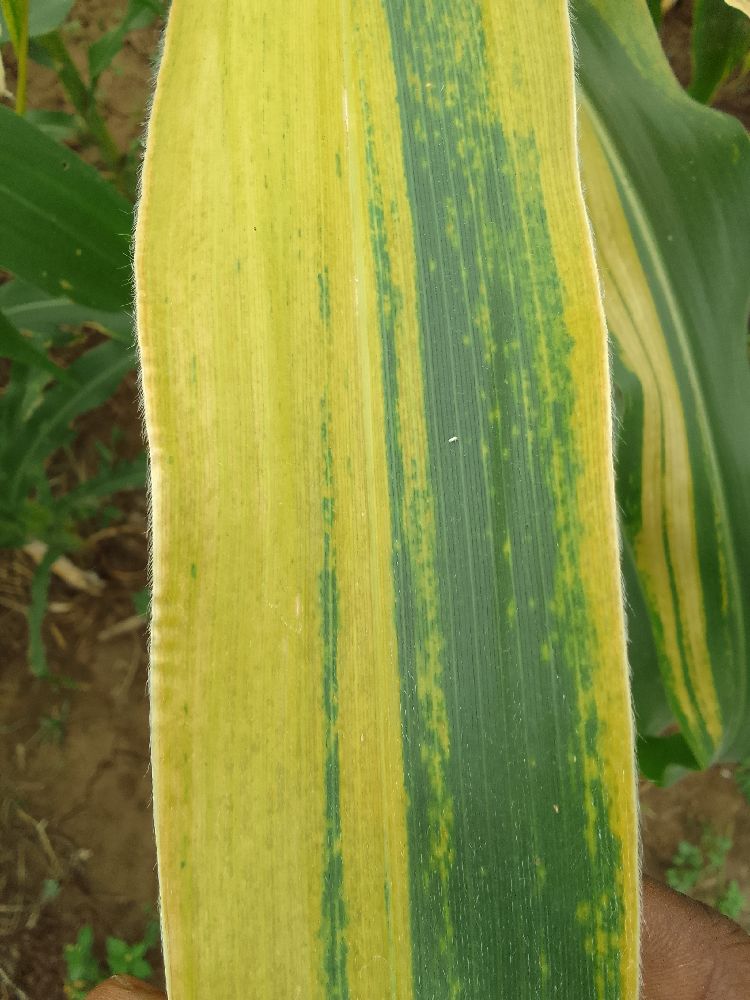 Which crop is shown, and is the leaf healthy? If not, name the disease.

maize, maize lethal necrosis
